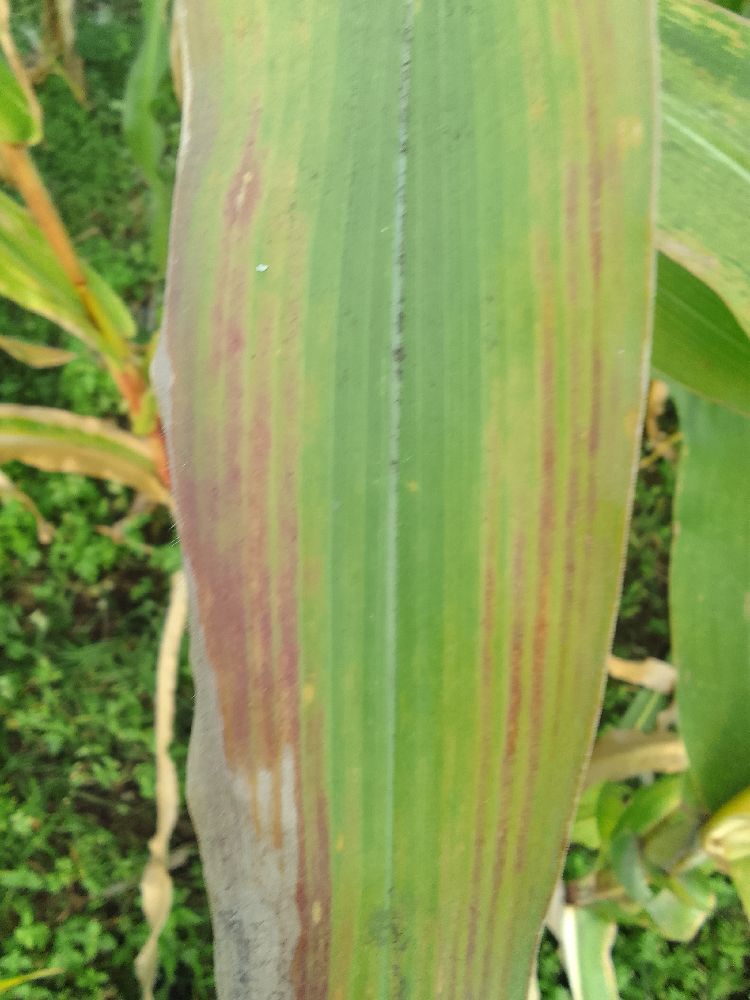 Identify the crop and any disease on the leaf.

maize, maize lethal necrosis
